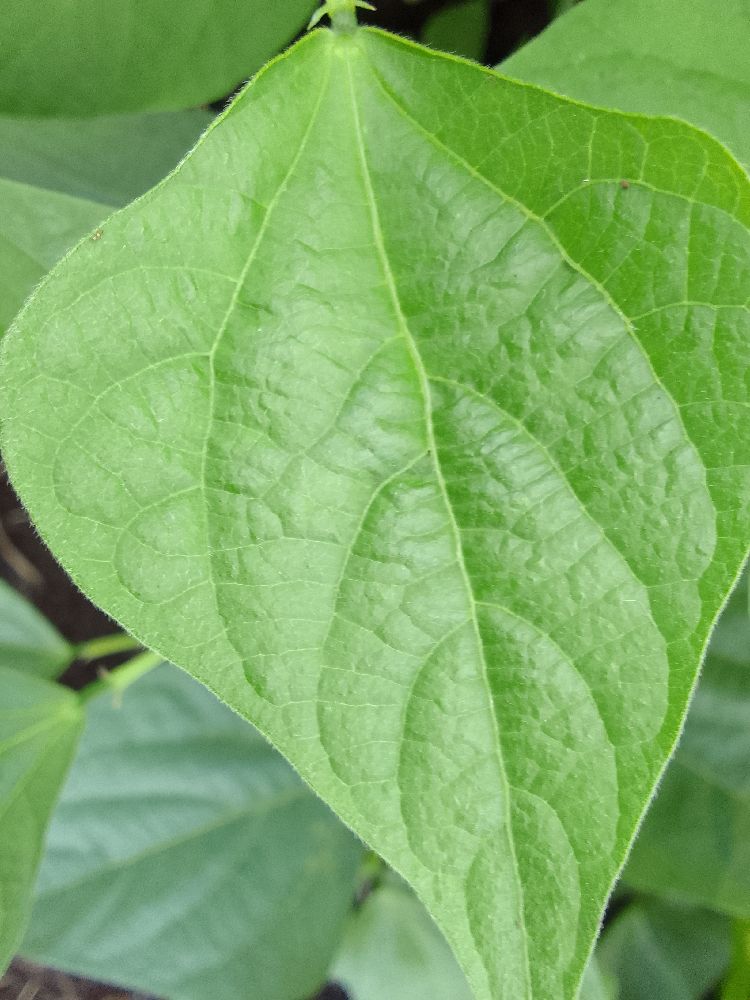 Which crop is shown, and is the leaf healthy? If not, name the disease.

common bean, healthy
